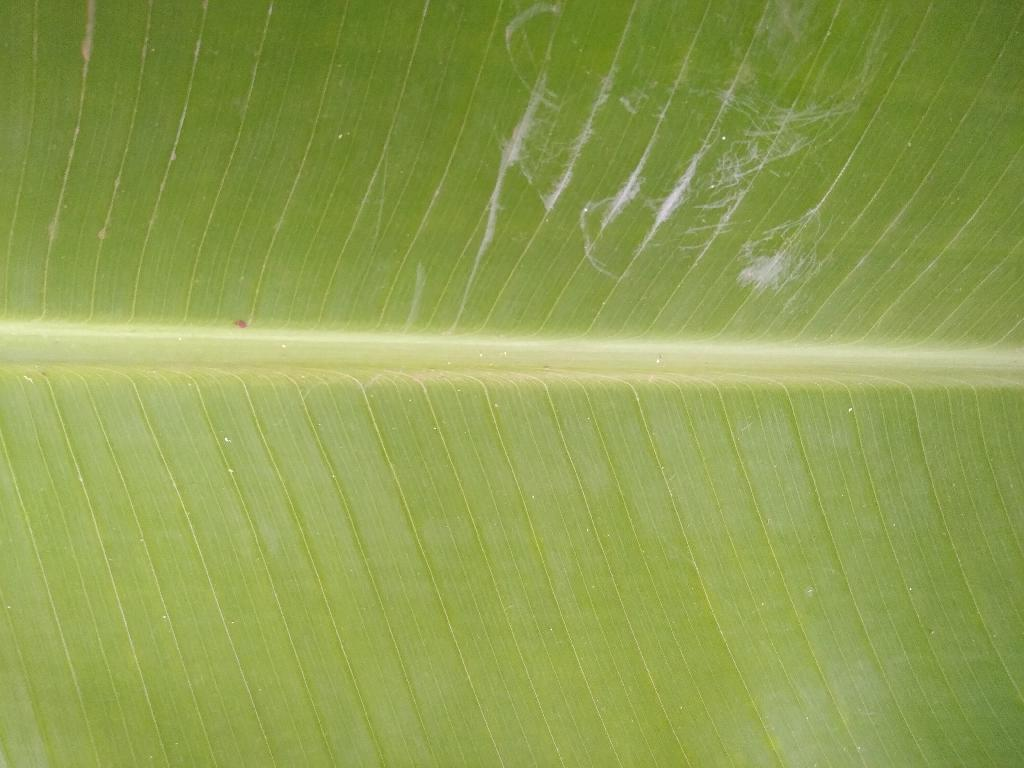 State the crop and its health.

banana, healthy
